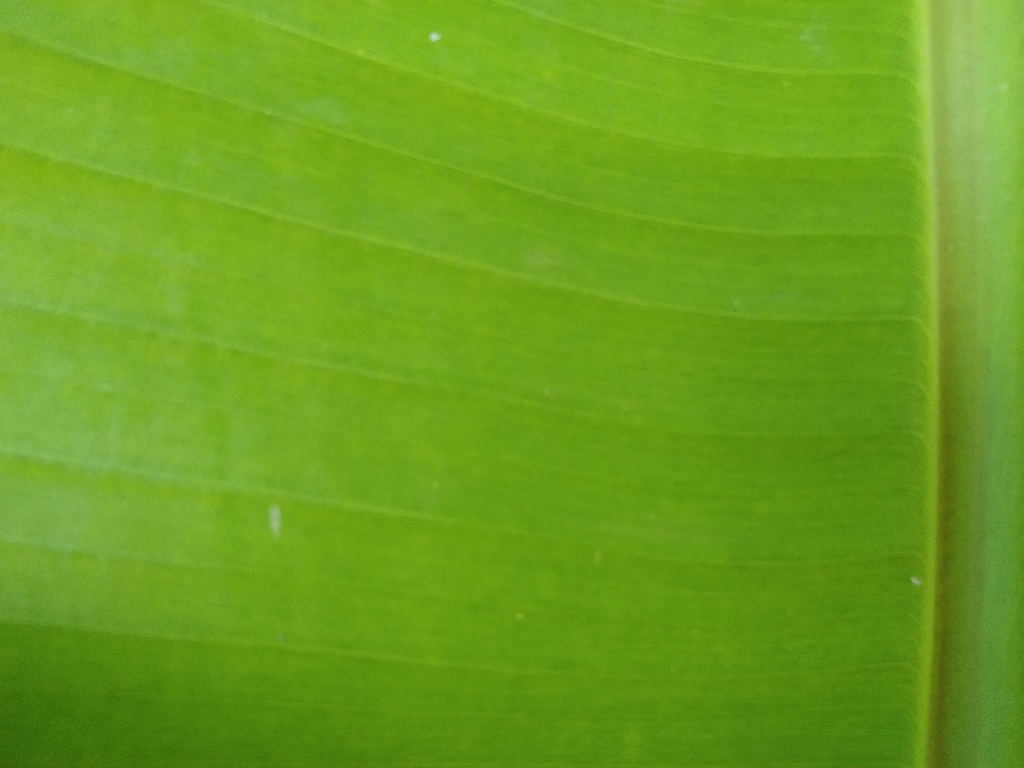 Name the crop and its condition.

banana, healthy
